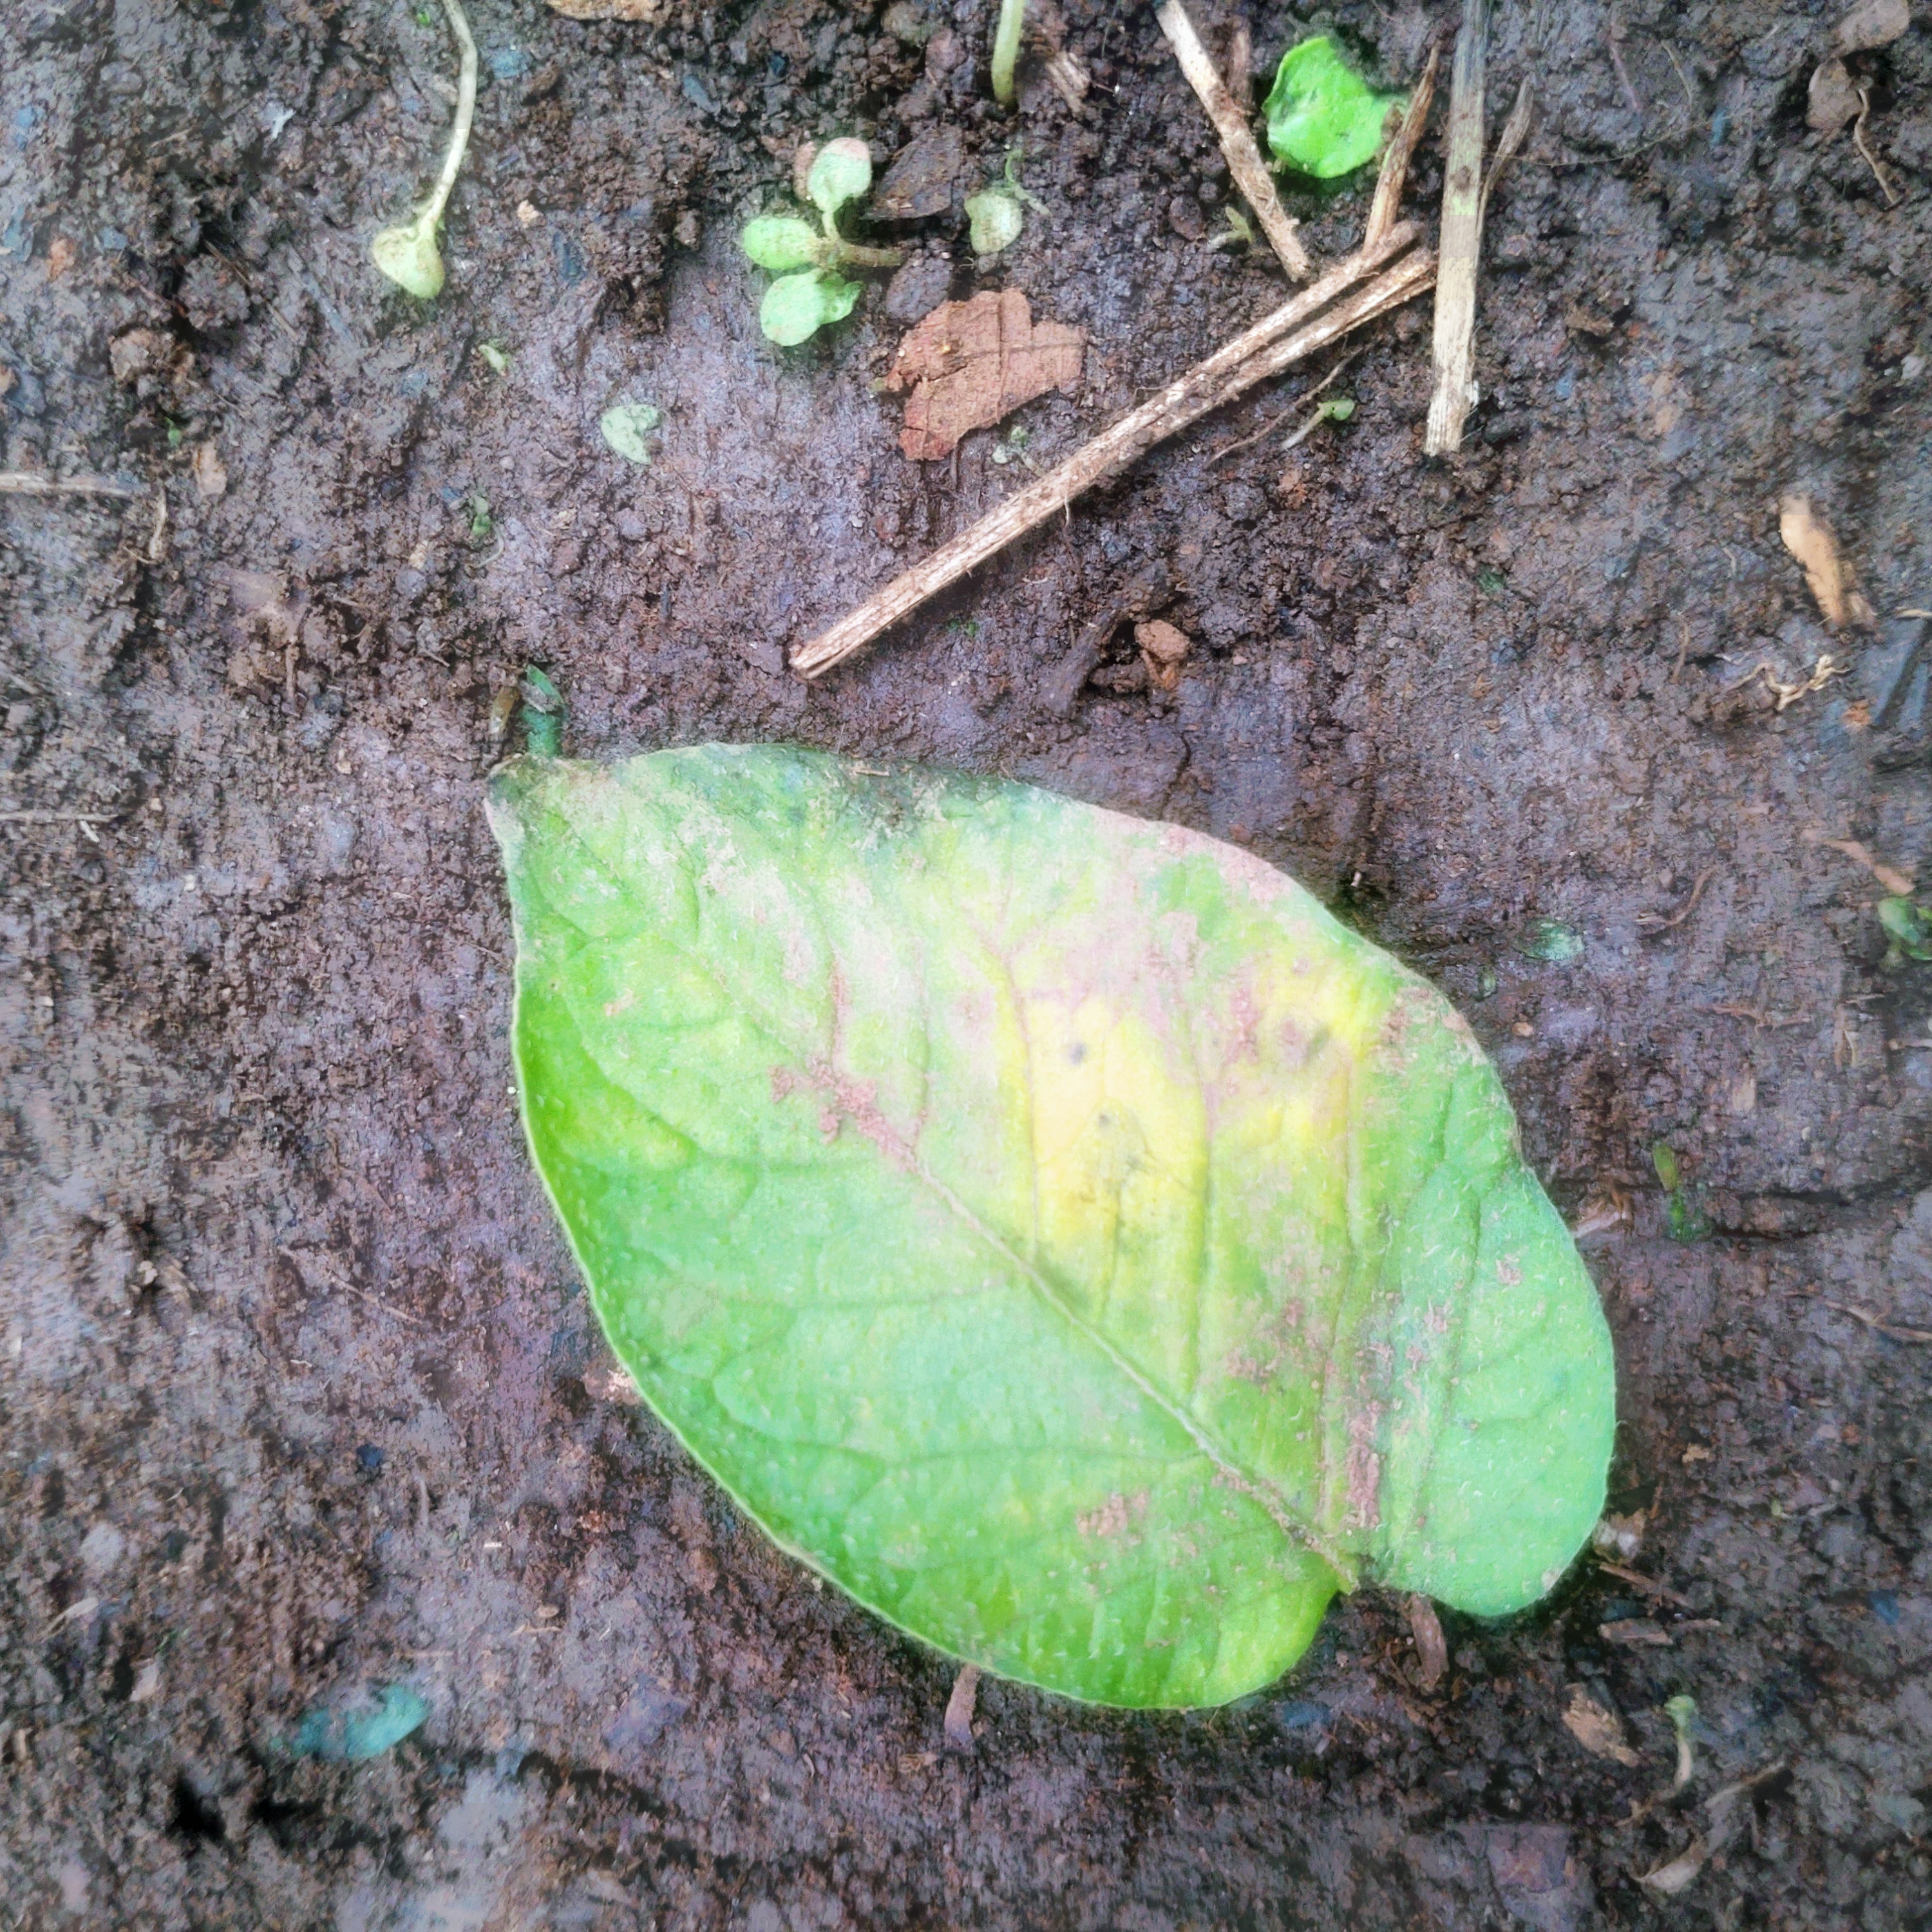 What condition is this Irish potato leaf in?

late blight
